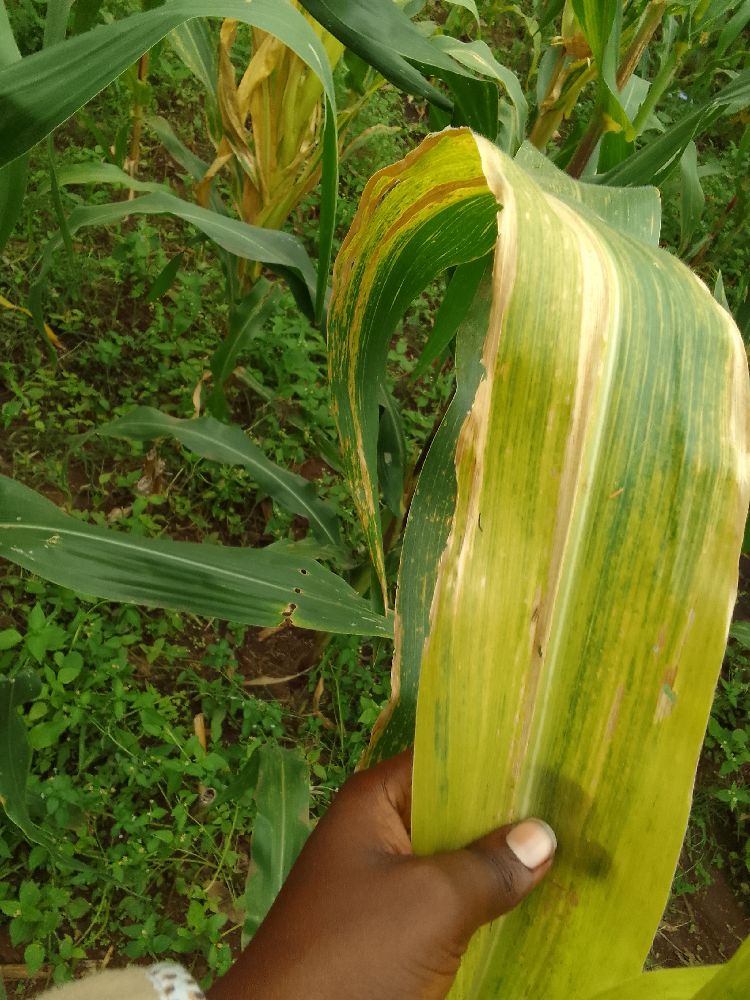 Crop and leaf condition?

maize, maize lethal necrosis
